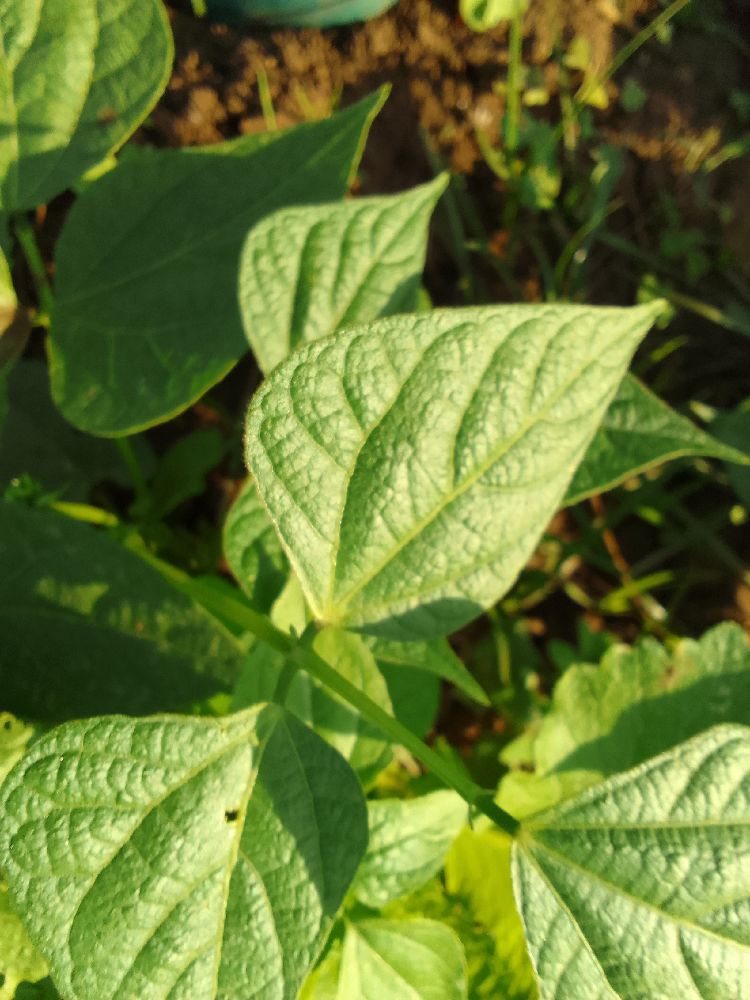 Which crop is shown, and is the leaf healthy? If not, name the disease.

common bean, healthy
